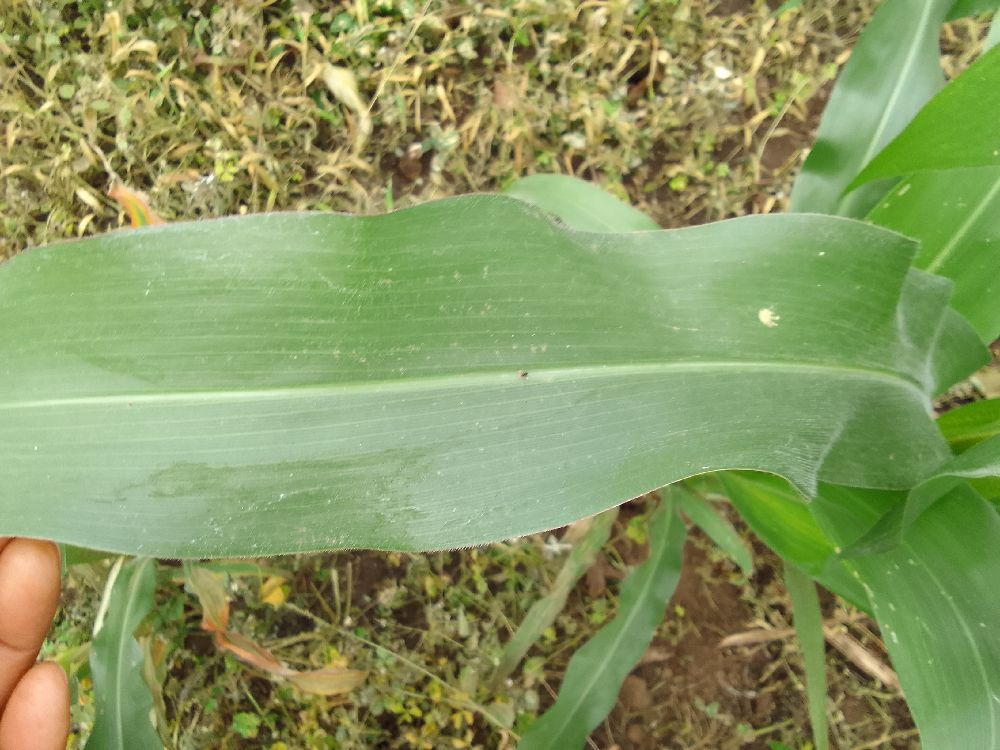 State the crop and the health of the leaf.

maize, healthy
